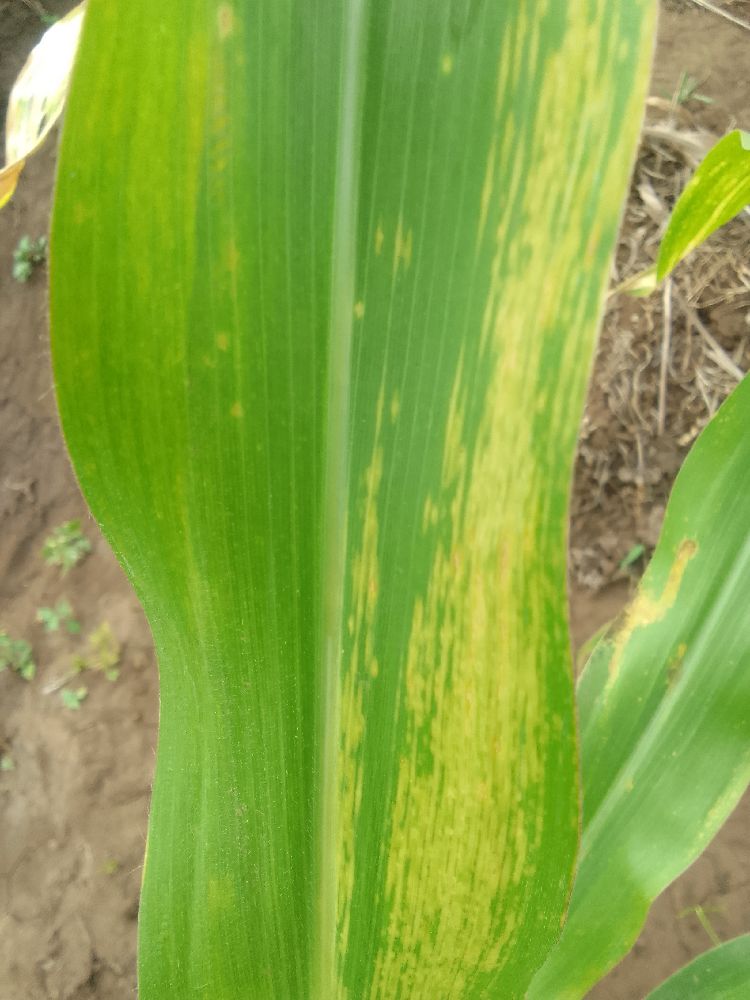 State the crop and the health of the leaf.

maize, maize lethal necrosis
